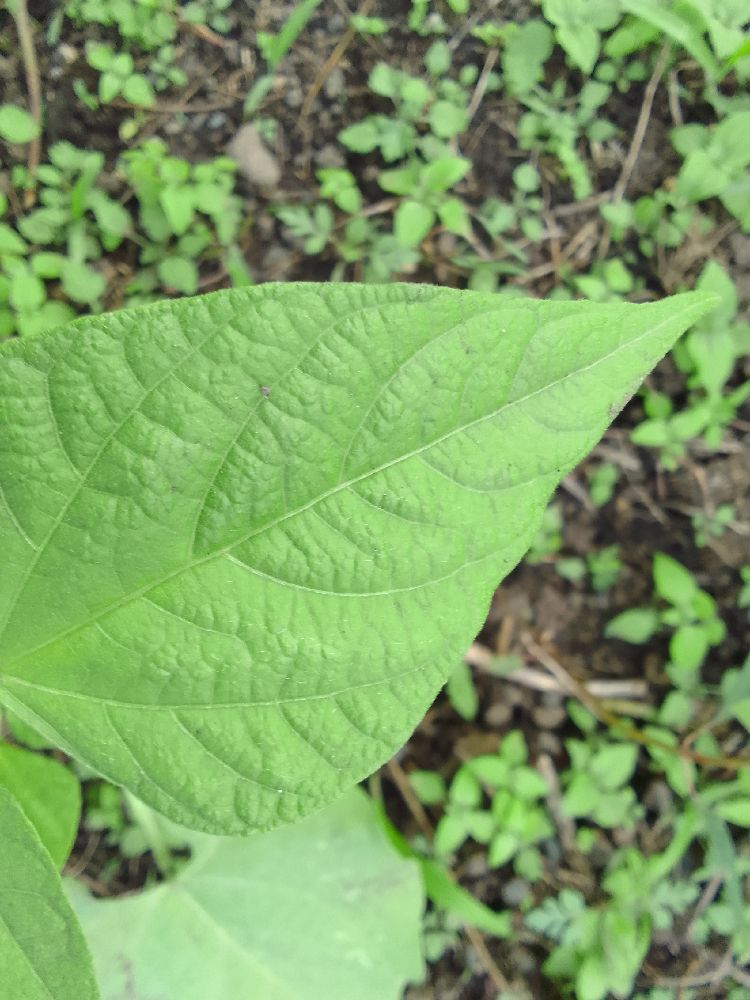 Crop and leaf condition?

common bean, healthy
